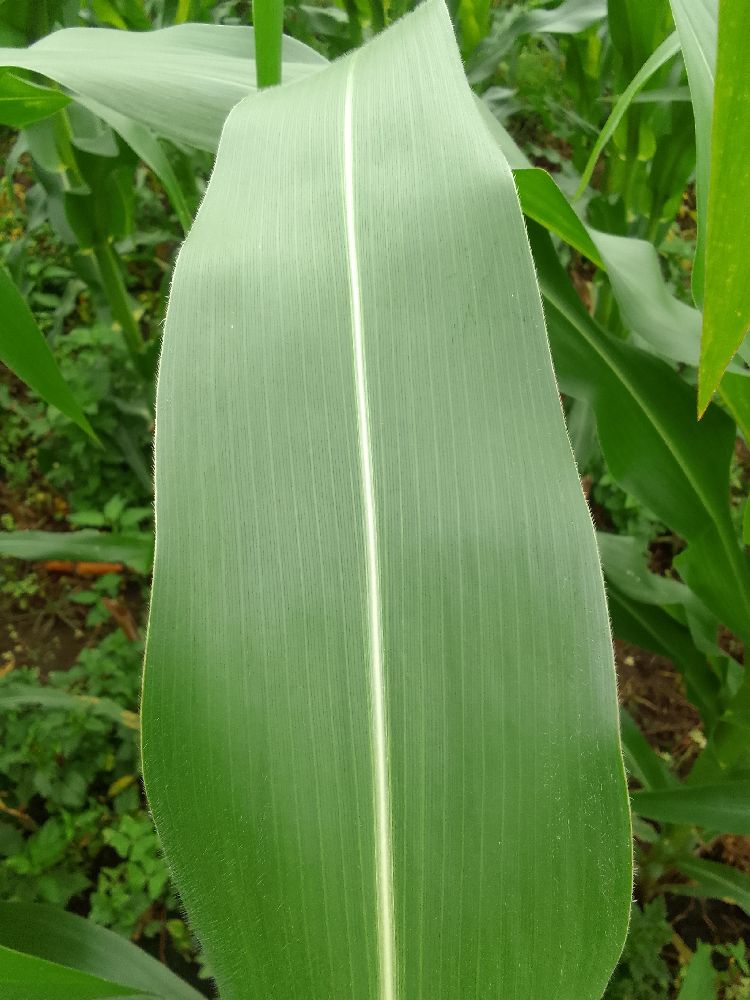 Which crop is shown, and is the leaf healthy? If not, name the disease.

maize, healthy
